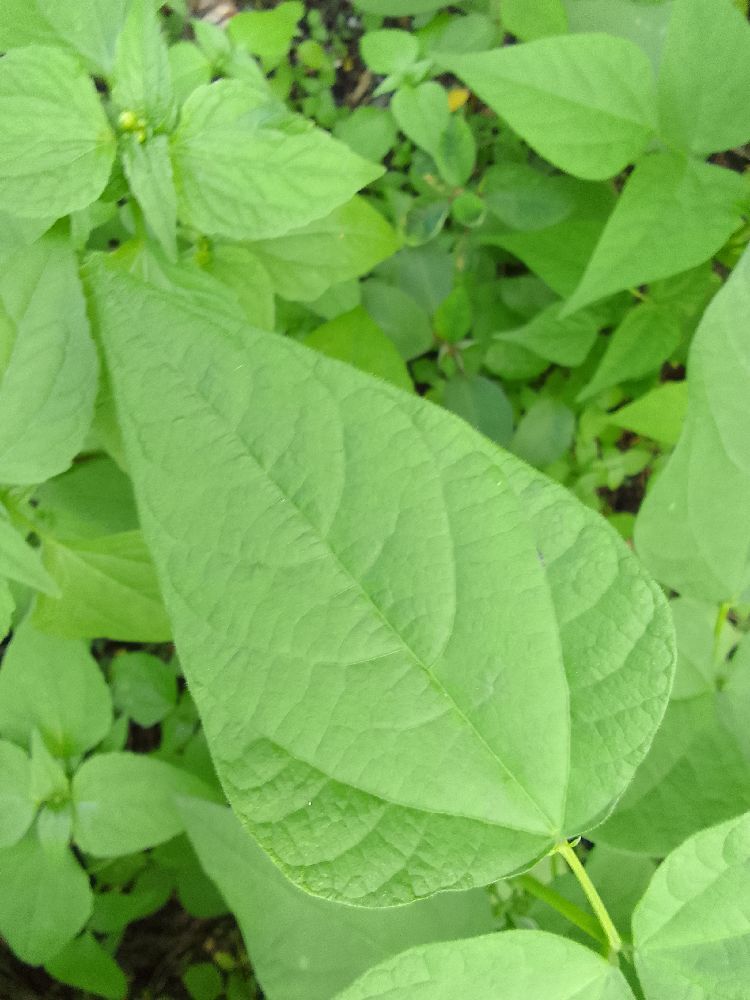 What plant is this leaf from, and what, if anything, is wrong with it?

common bean, healthy
